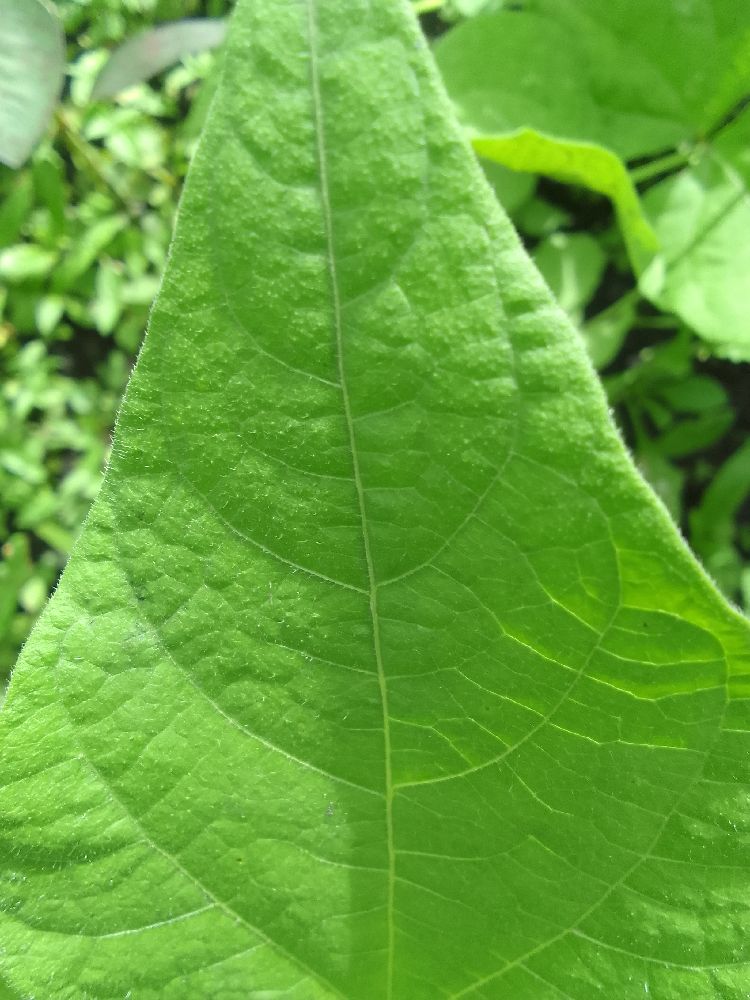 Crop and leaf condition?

common bean, healthy
